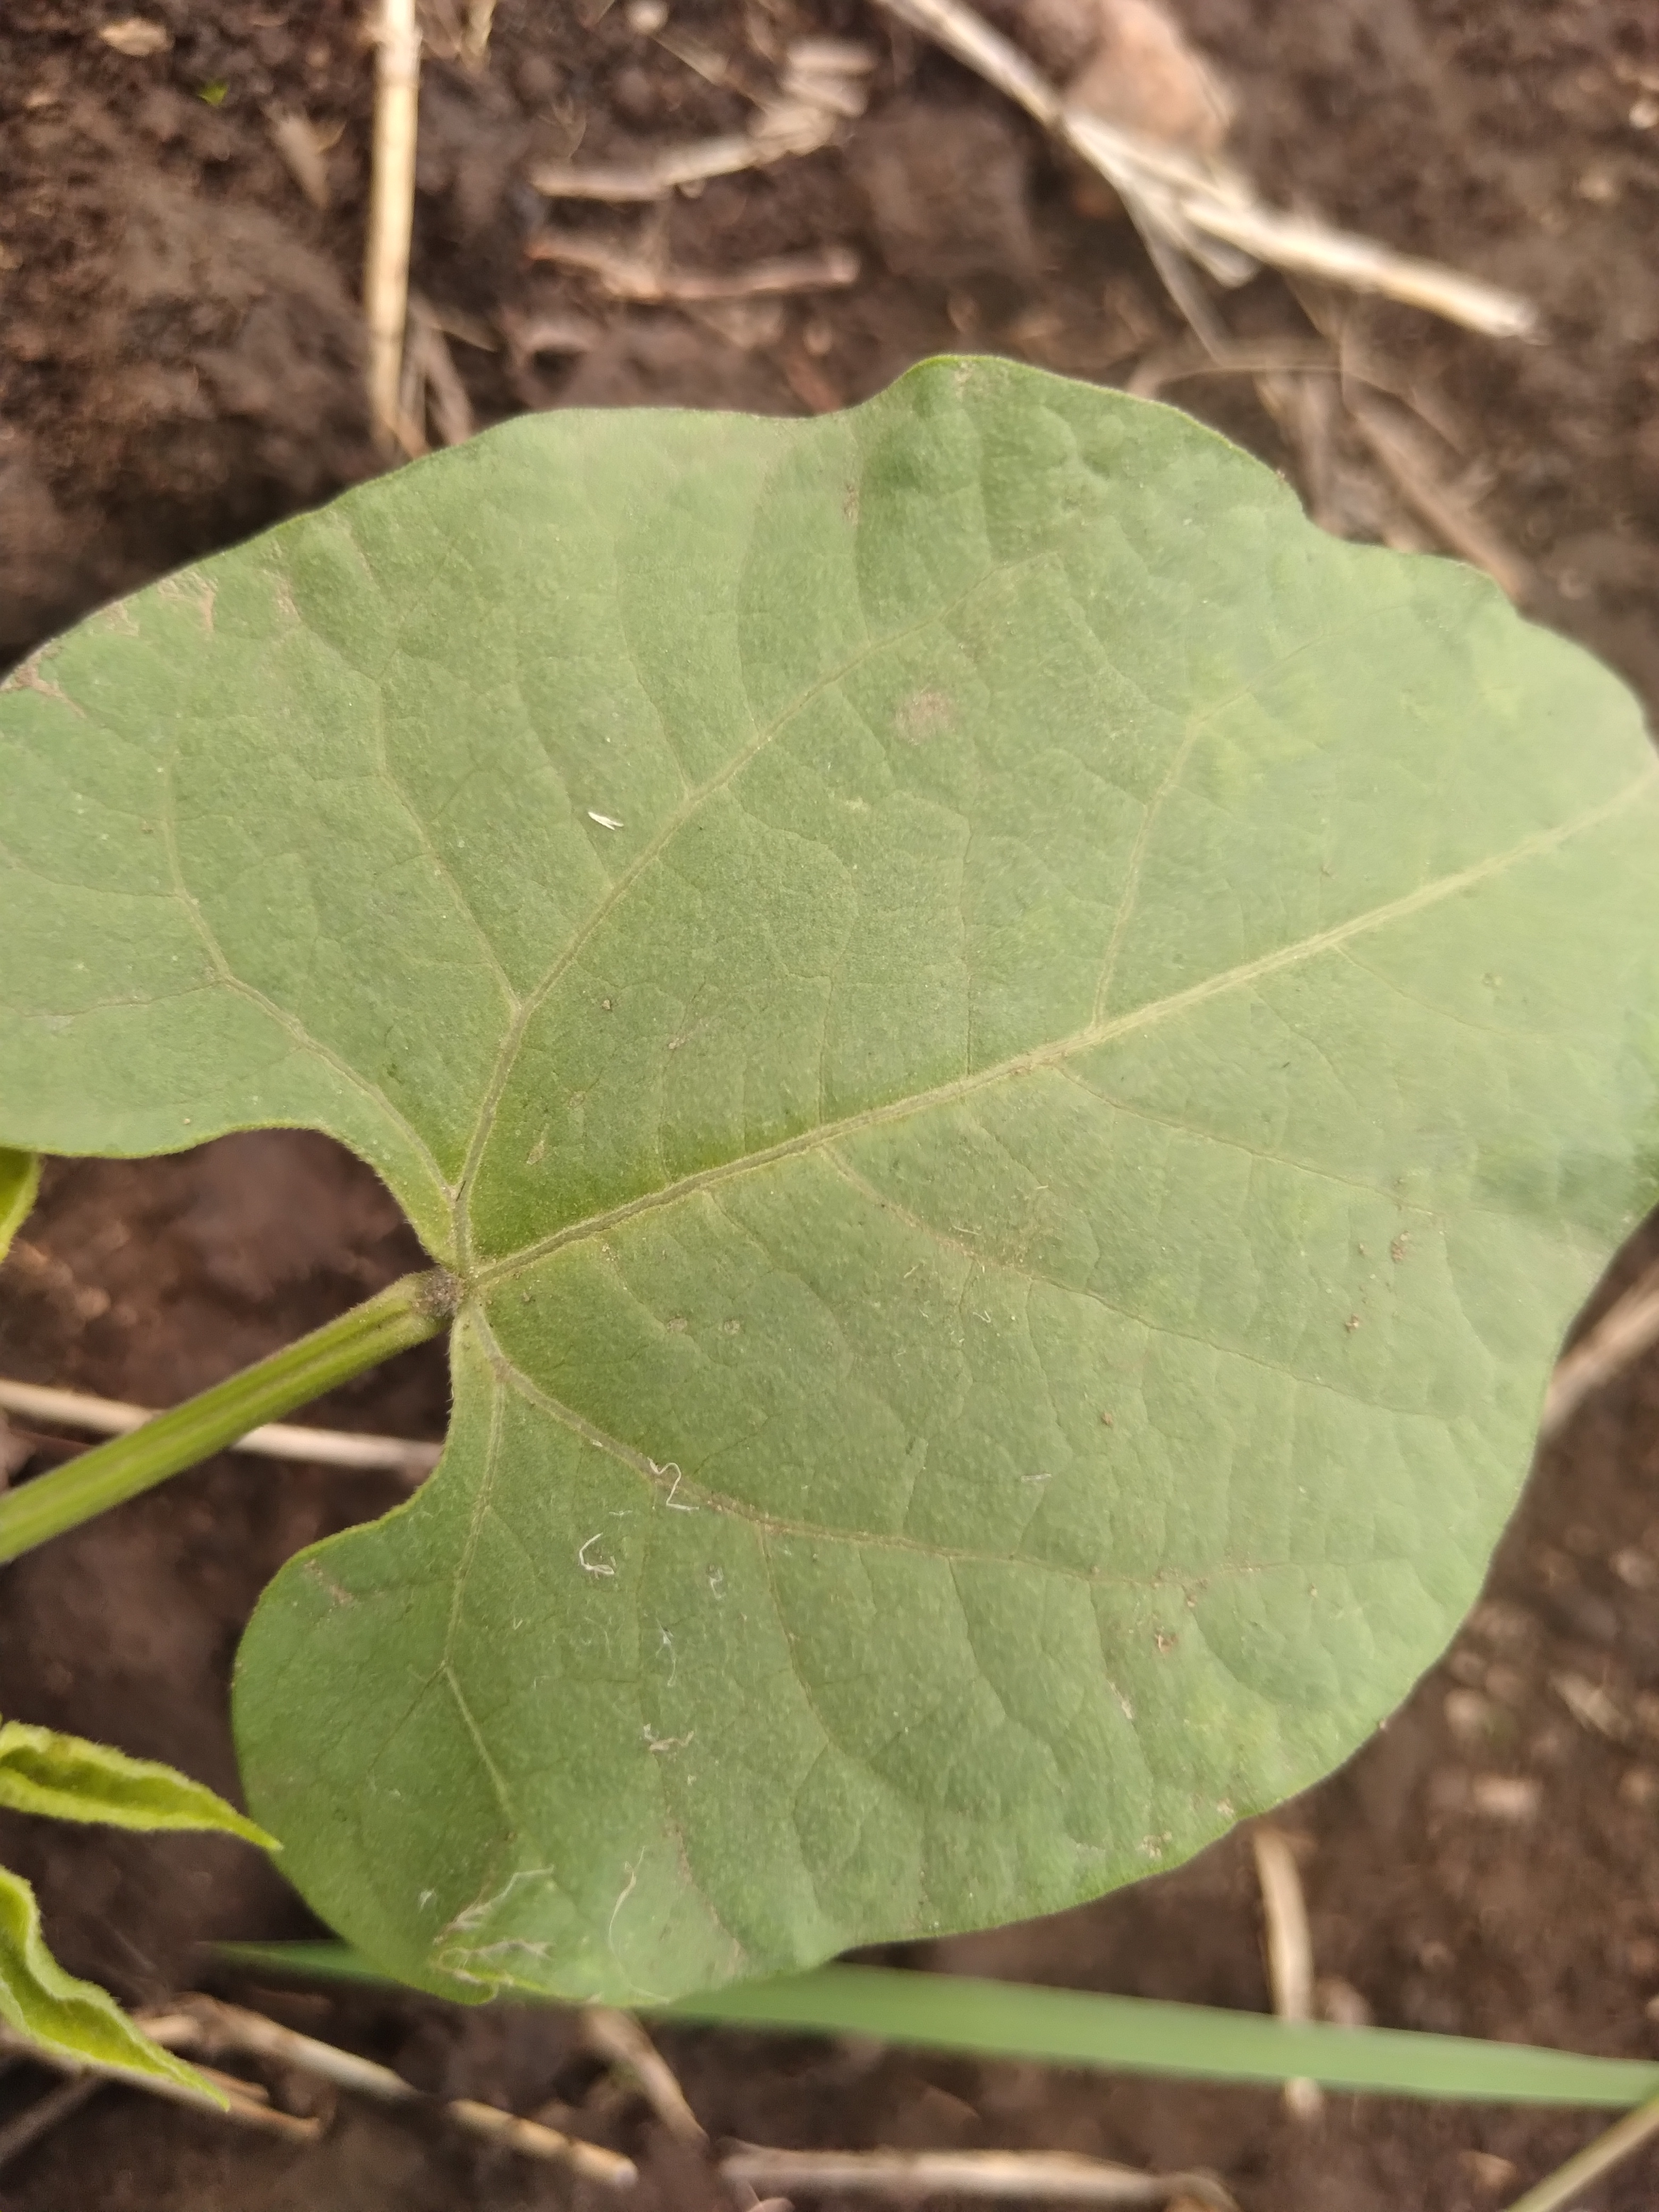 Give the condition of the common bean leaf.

healthy
